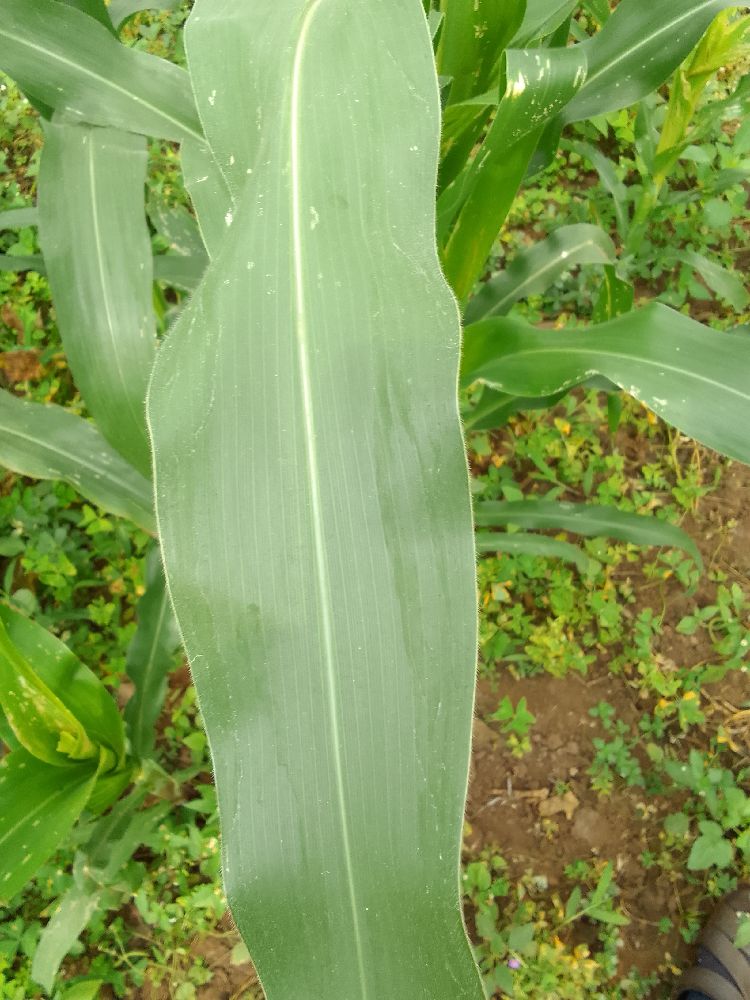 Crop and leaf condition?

maize, healthy
